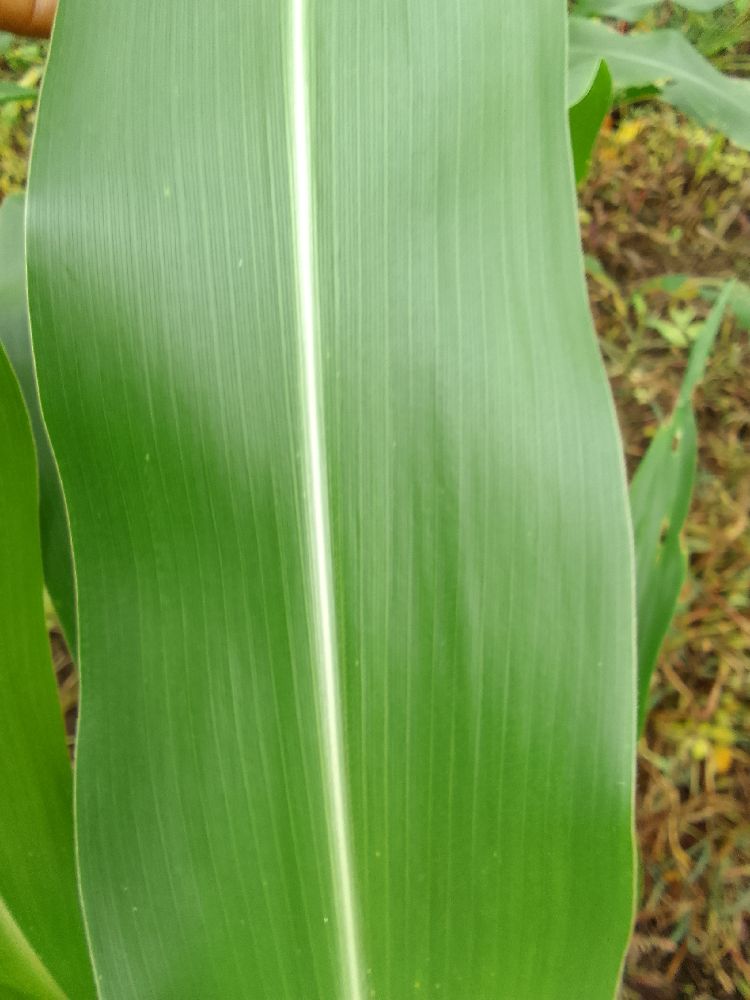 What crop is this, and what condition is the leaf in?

maize, healthy
